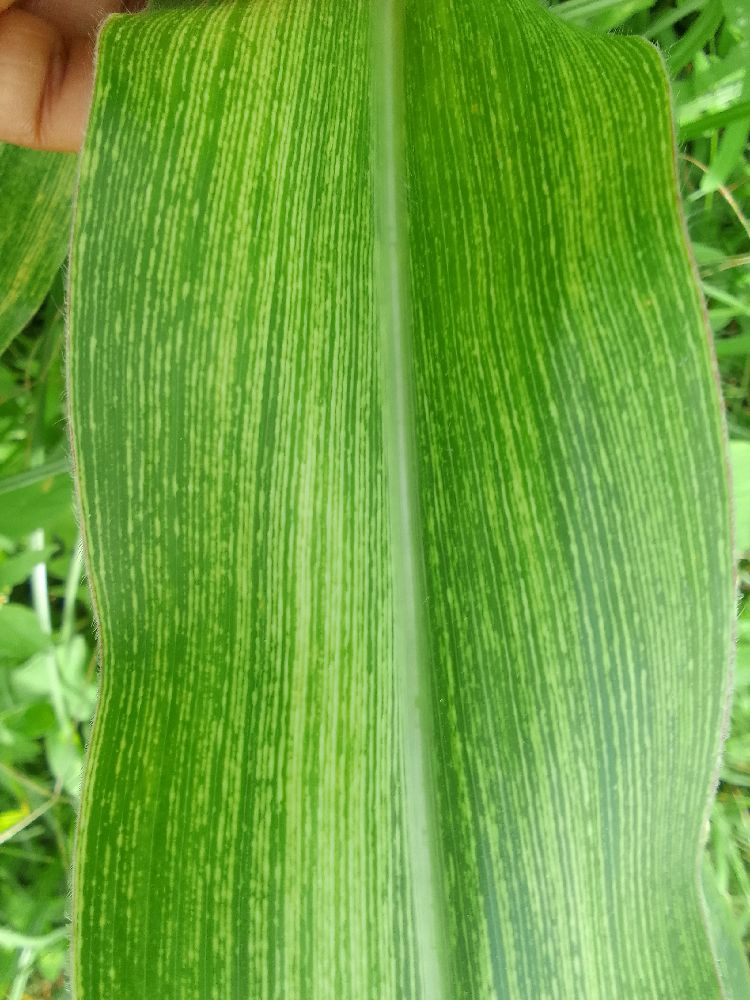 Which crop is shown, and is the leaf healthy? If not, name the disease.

maize, maize streak virus
